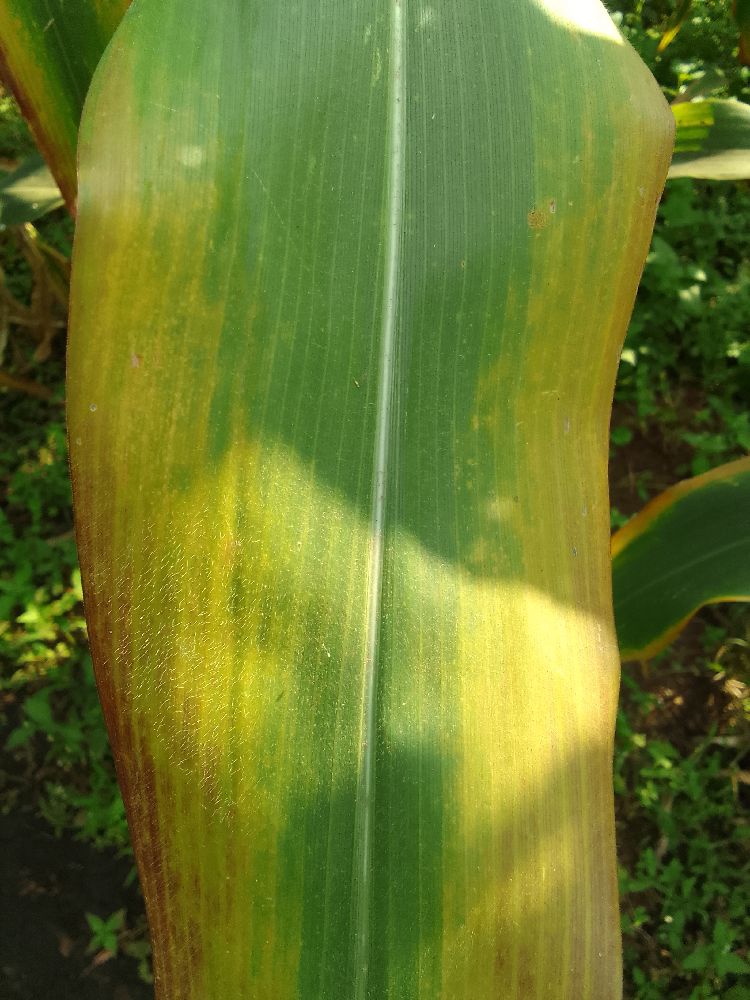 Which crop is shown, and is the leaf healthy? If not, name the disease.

maize, maize lethal necrosis
